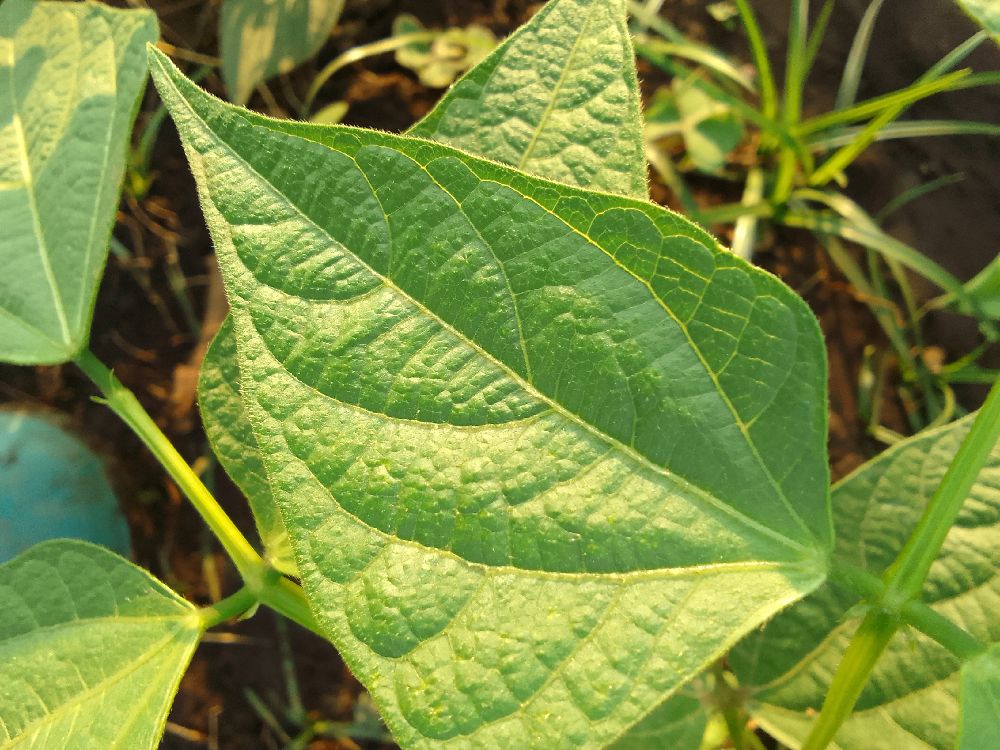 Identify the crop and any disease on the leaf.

common bean, healthy
